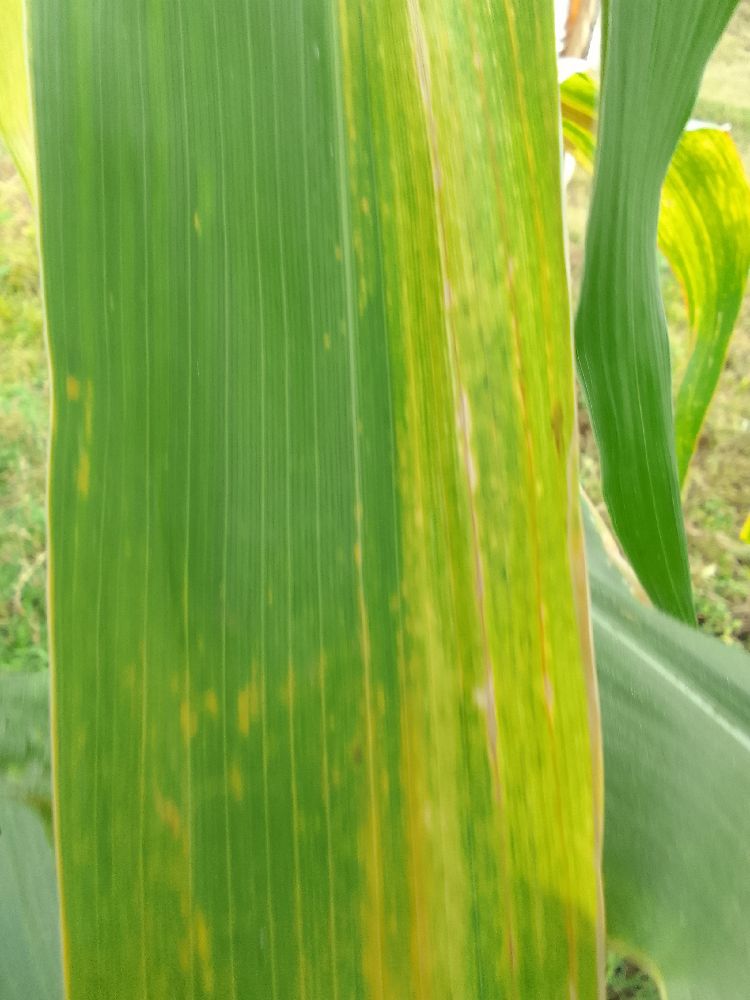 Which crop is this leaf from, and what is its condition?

maize, maize lethal necrosis
